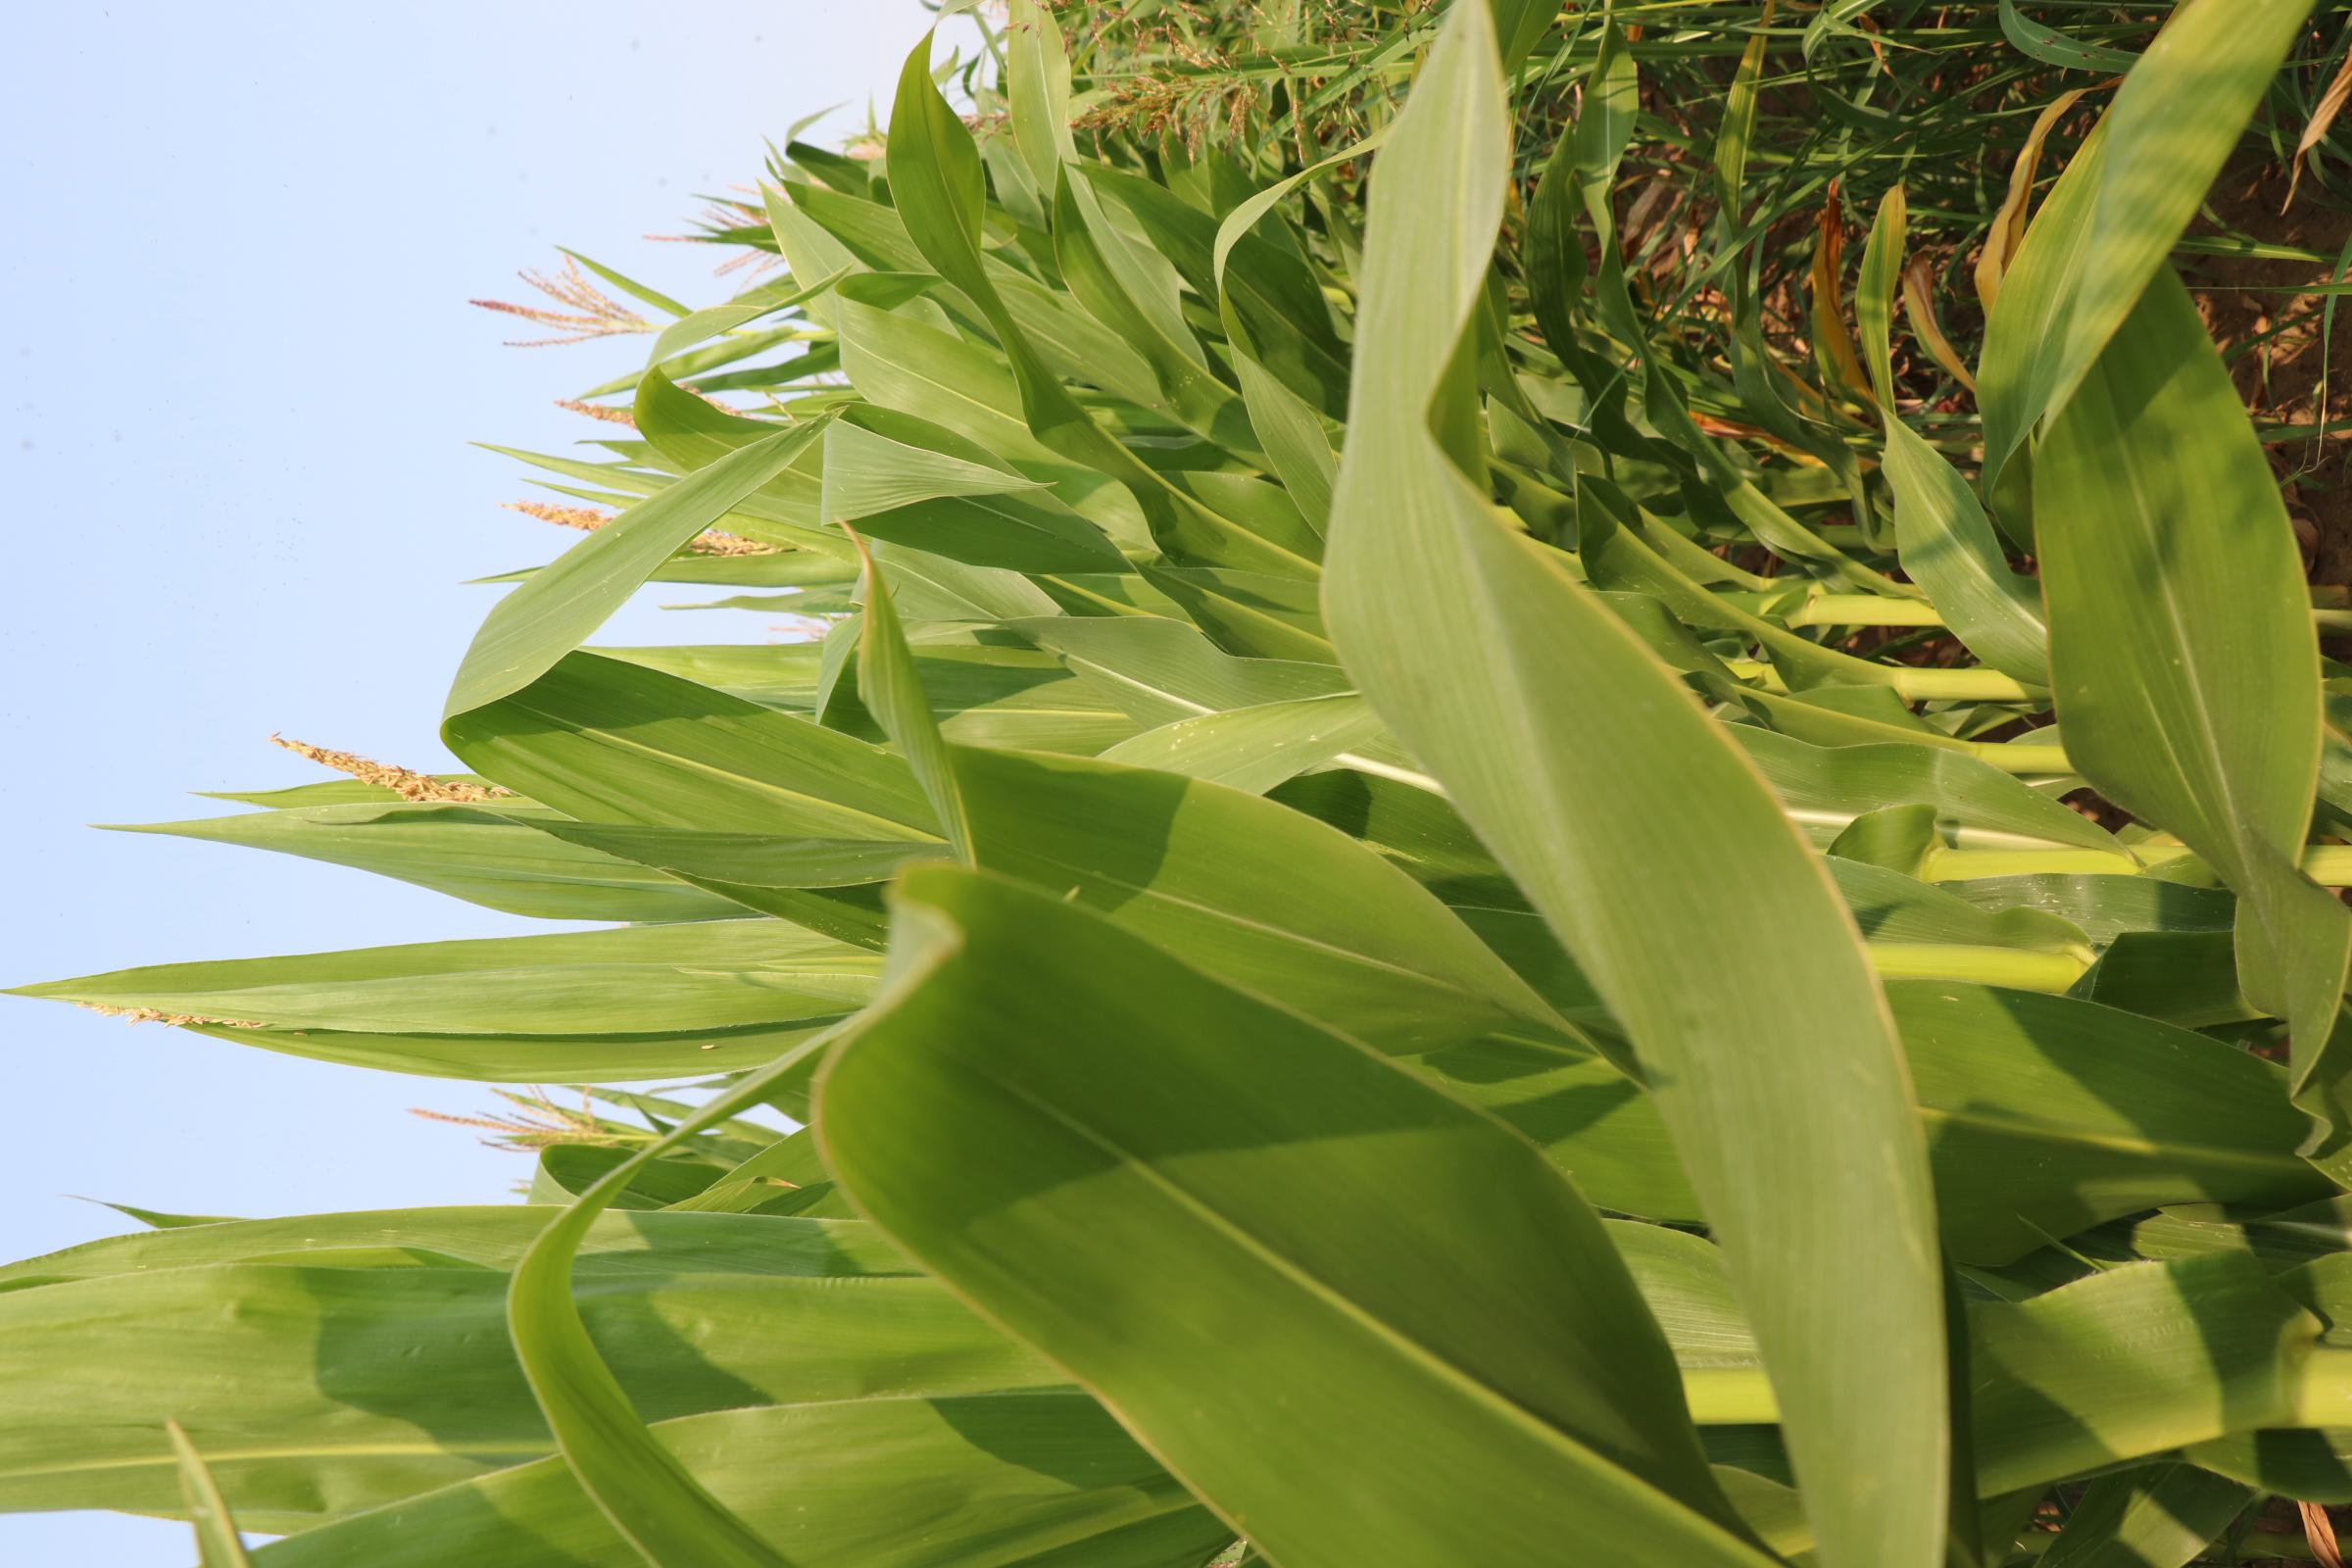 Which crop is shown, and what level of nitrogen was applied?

maize, reduced nitrogen fertilisation
